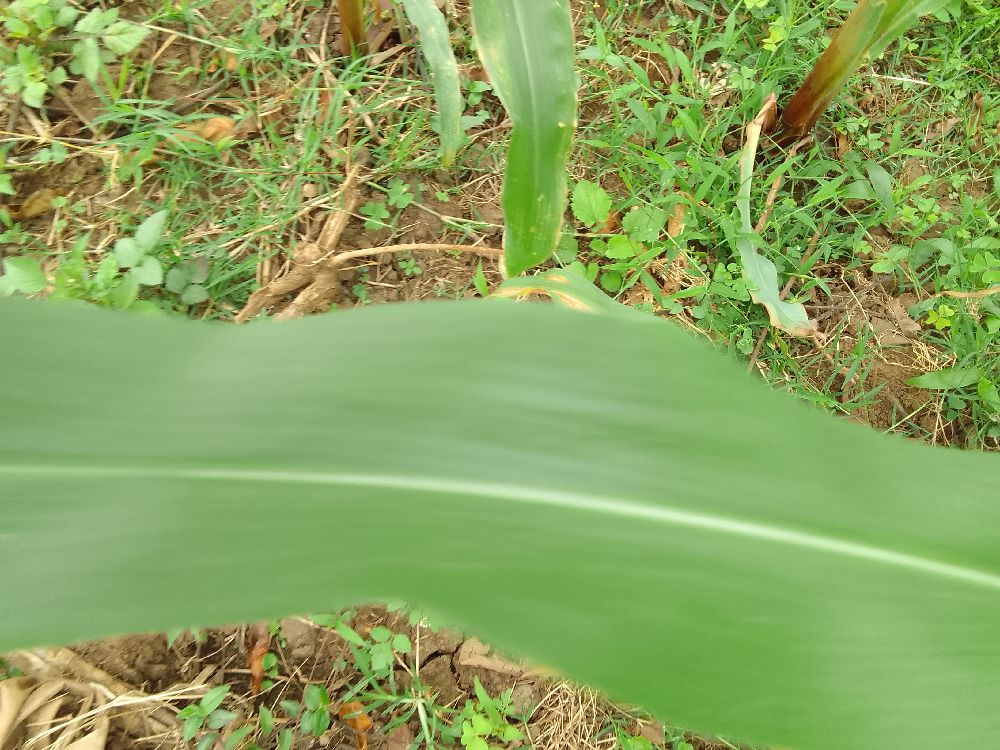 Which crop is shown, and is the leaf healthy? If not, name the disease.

maize, healthy
